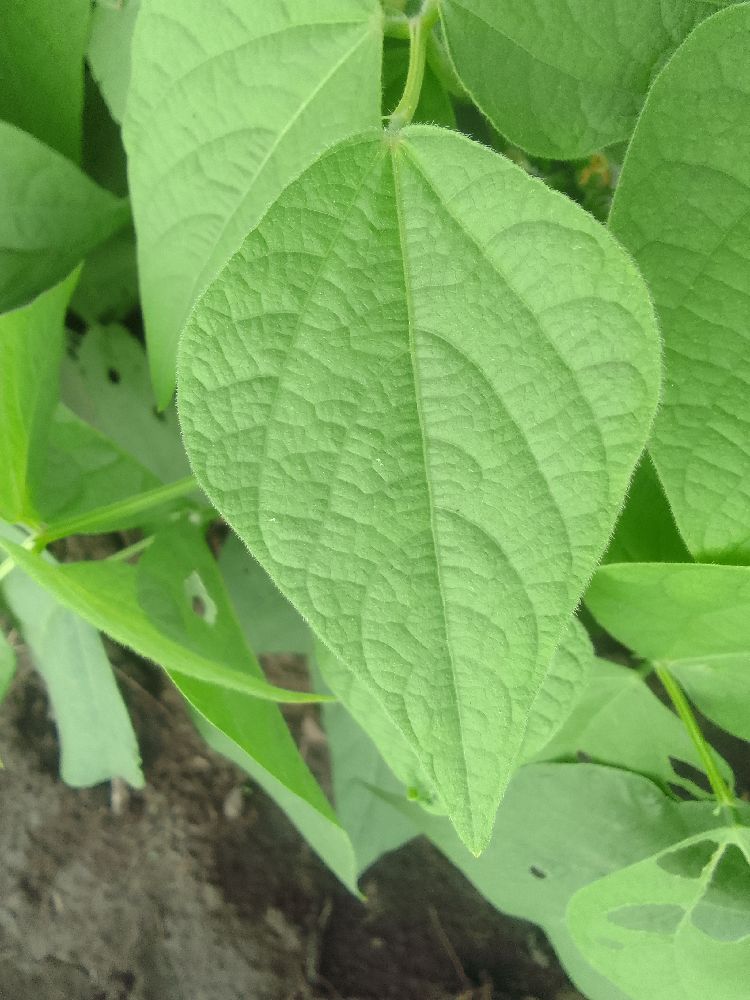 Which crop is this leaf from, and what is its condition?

common bean, healthy
